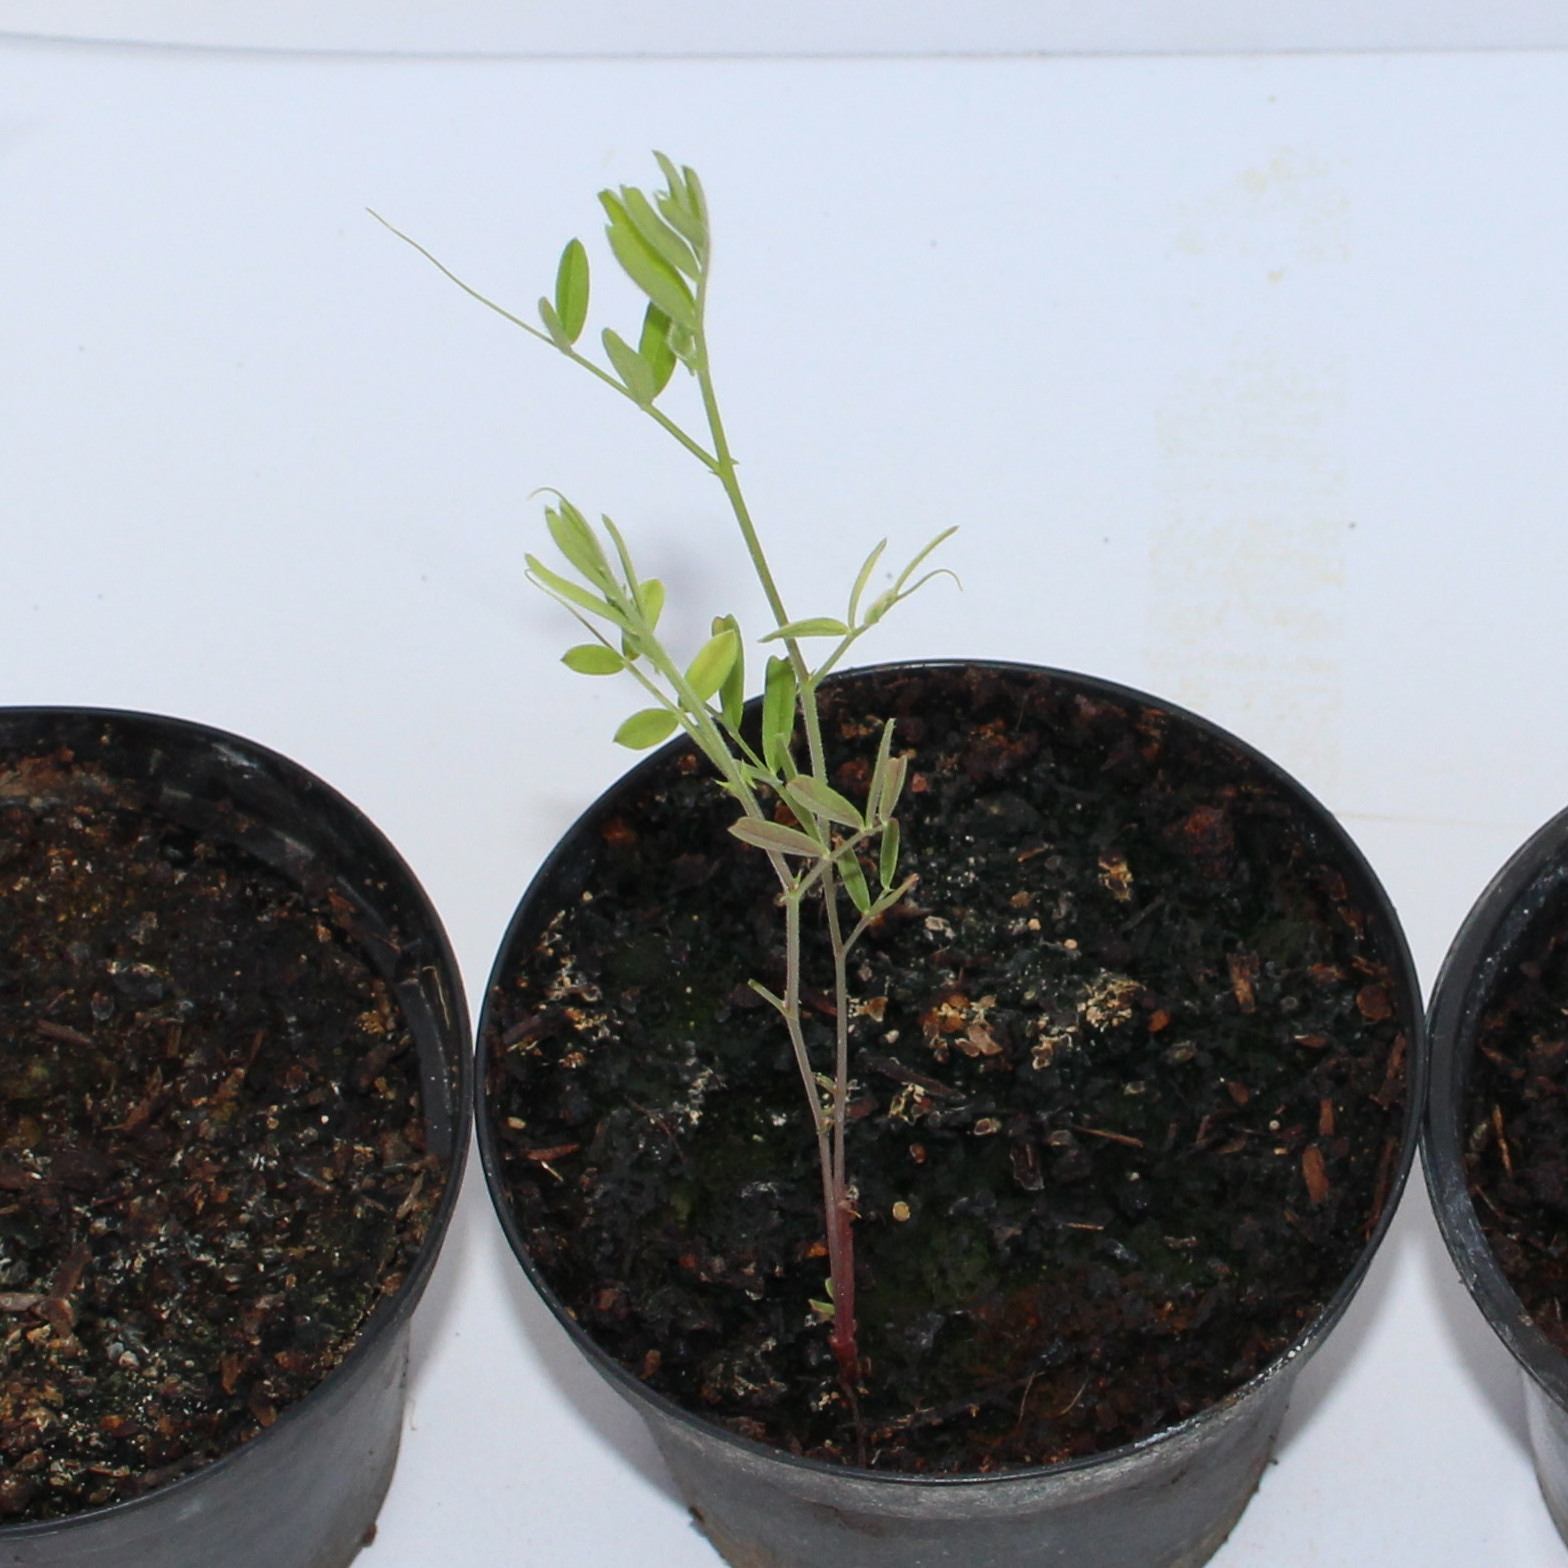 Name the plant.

Vicia sativa
